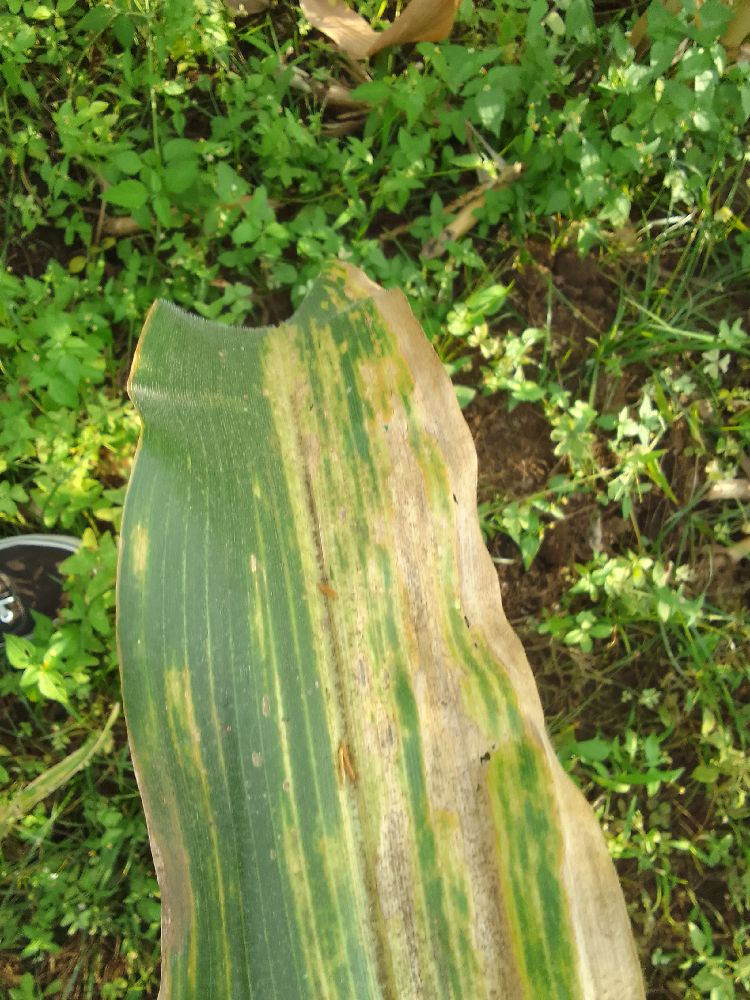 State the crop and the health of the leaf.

maize, maize lethal necrosis
